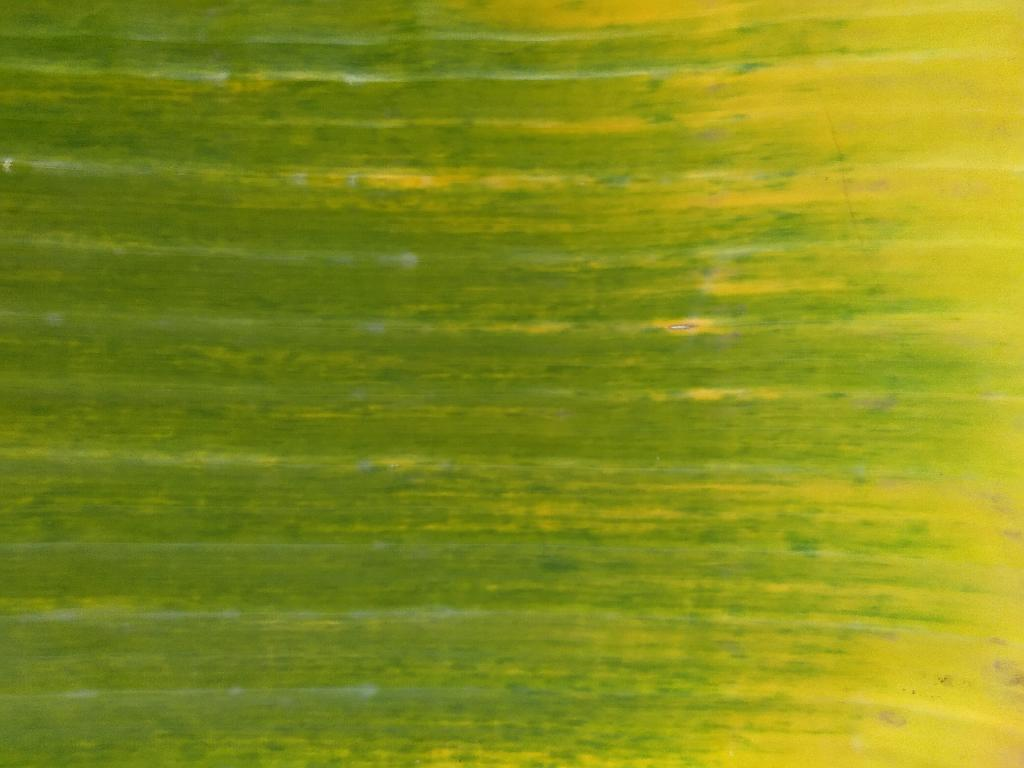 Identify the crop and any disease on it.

banana, fusarium wilt race 1
